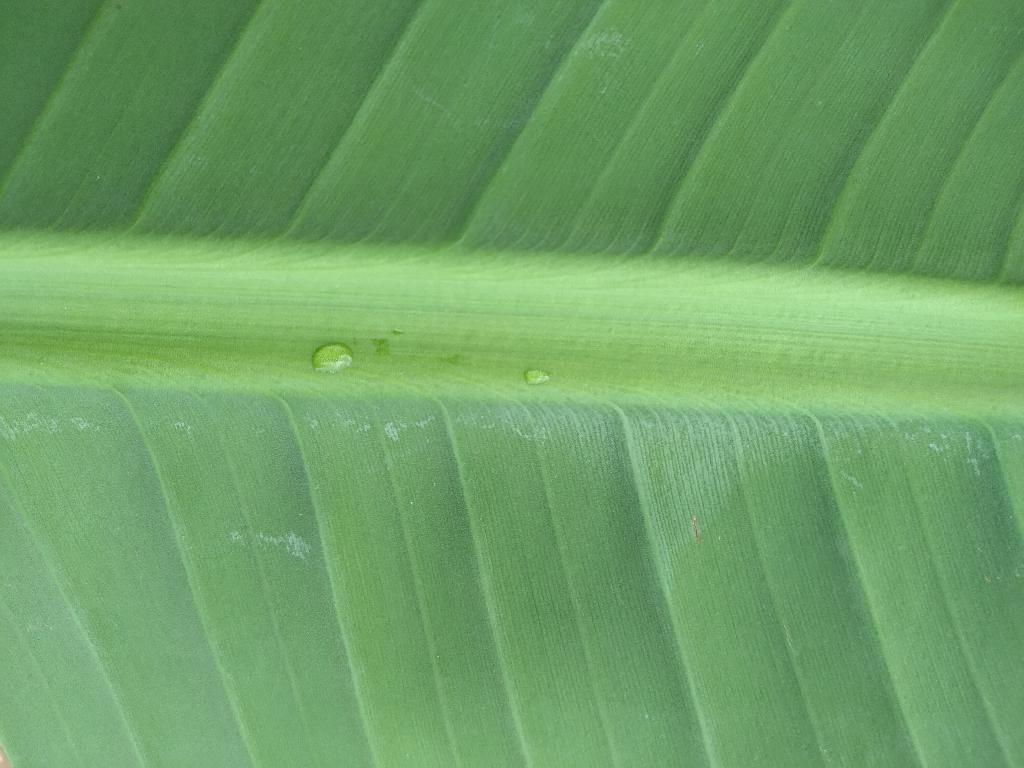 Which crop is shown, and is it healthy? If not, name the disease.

banana, healthy
